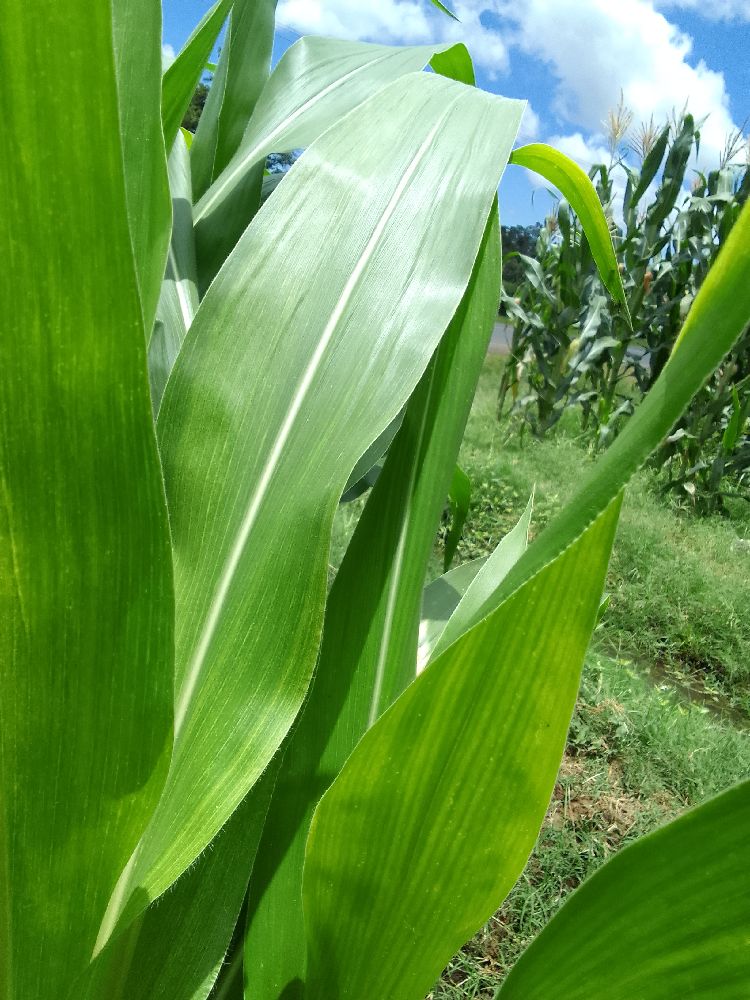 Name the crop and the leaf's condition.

maize, maize lethal necrosis
